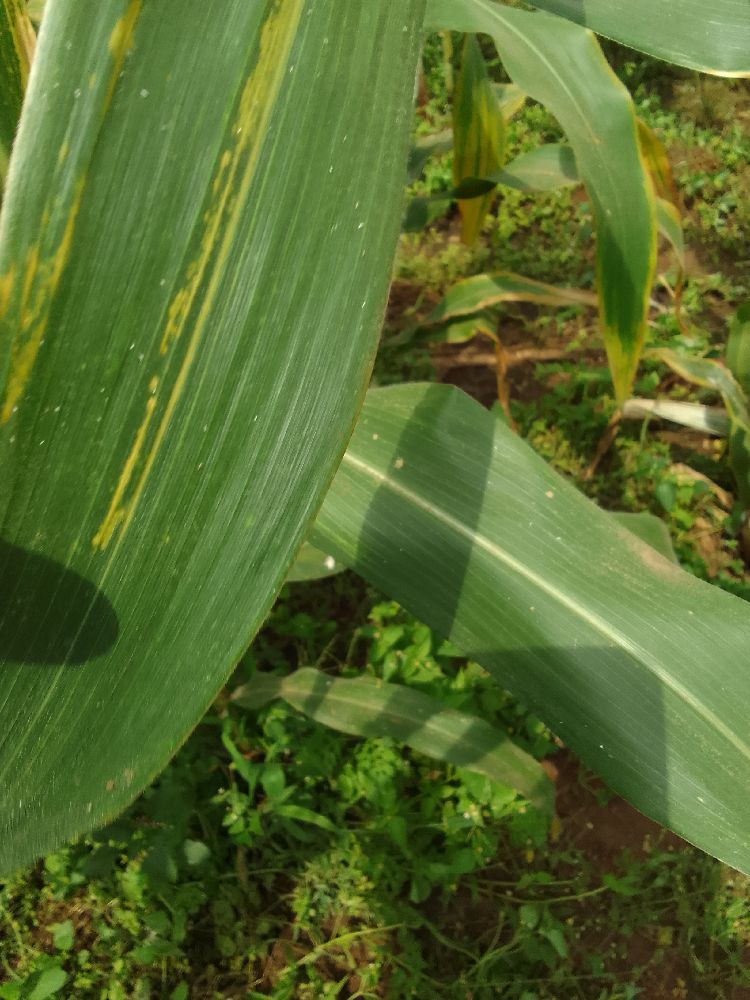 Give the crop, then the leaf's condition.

maize, maize lethal necrosis
